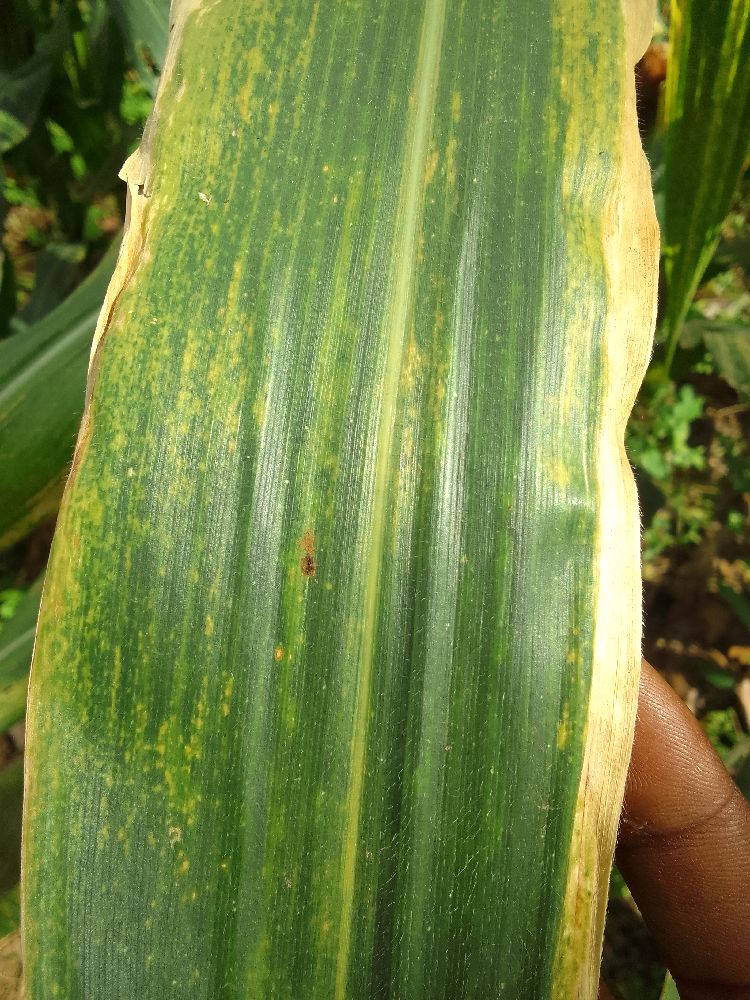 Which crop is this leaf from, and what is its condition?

maize, maize lethal necrosis
